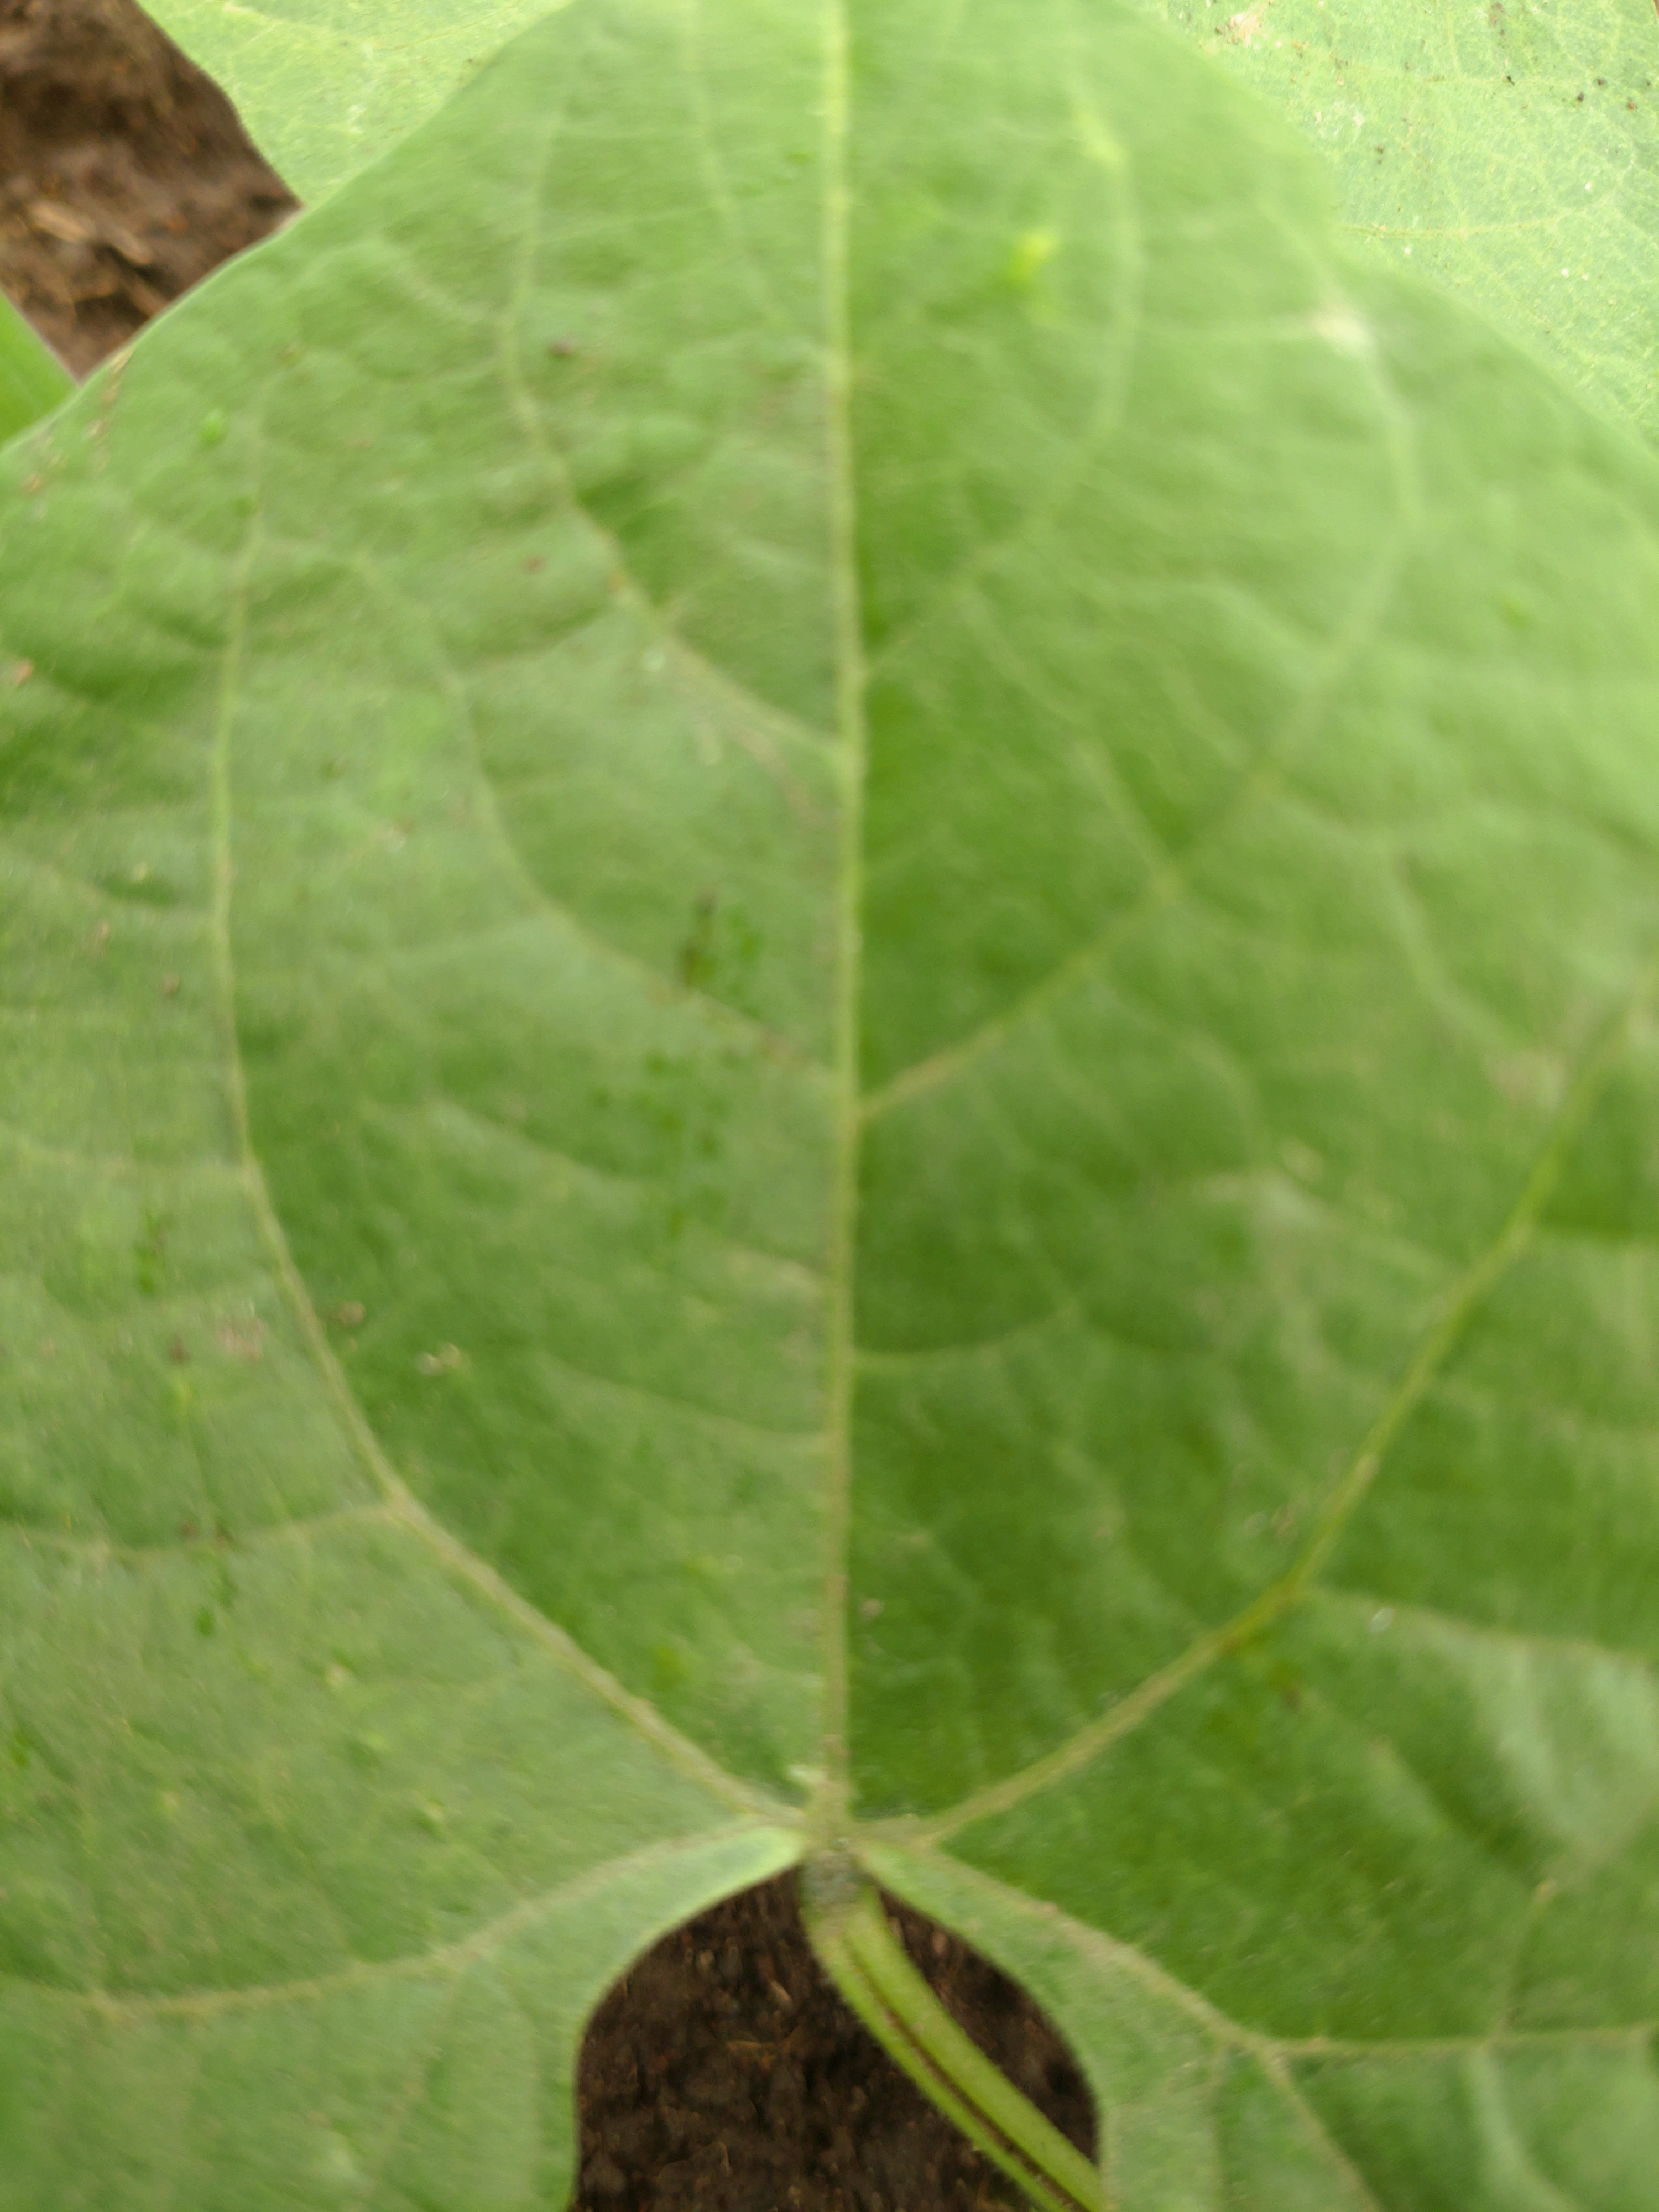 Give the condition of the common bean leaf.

healthy
